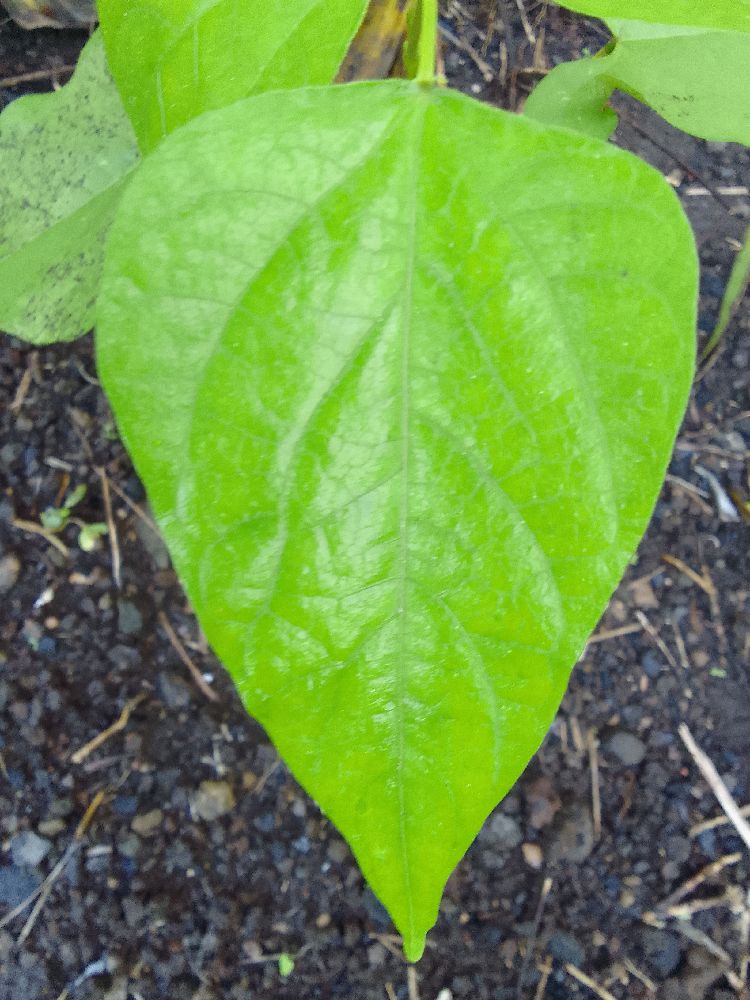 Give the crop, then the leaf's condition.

common bean, healthy
